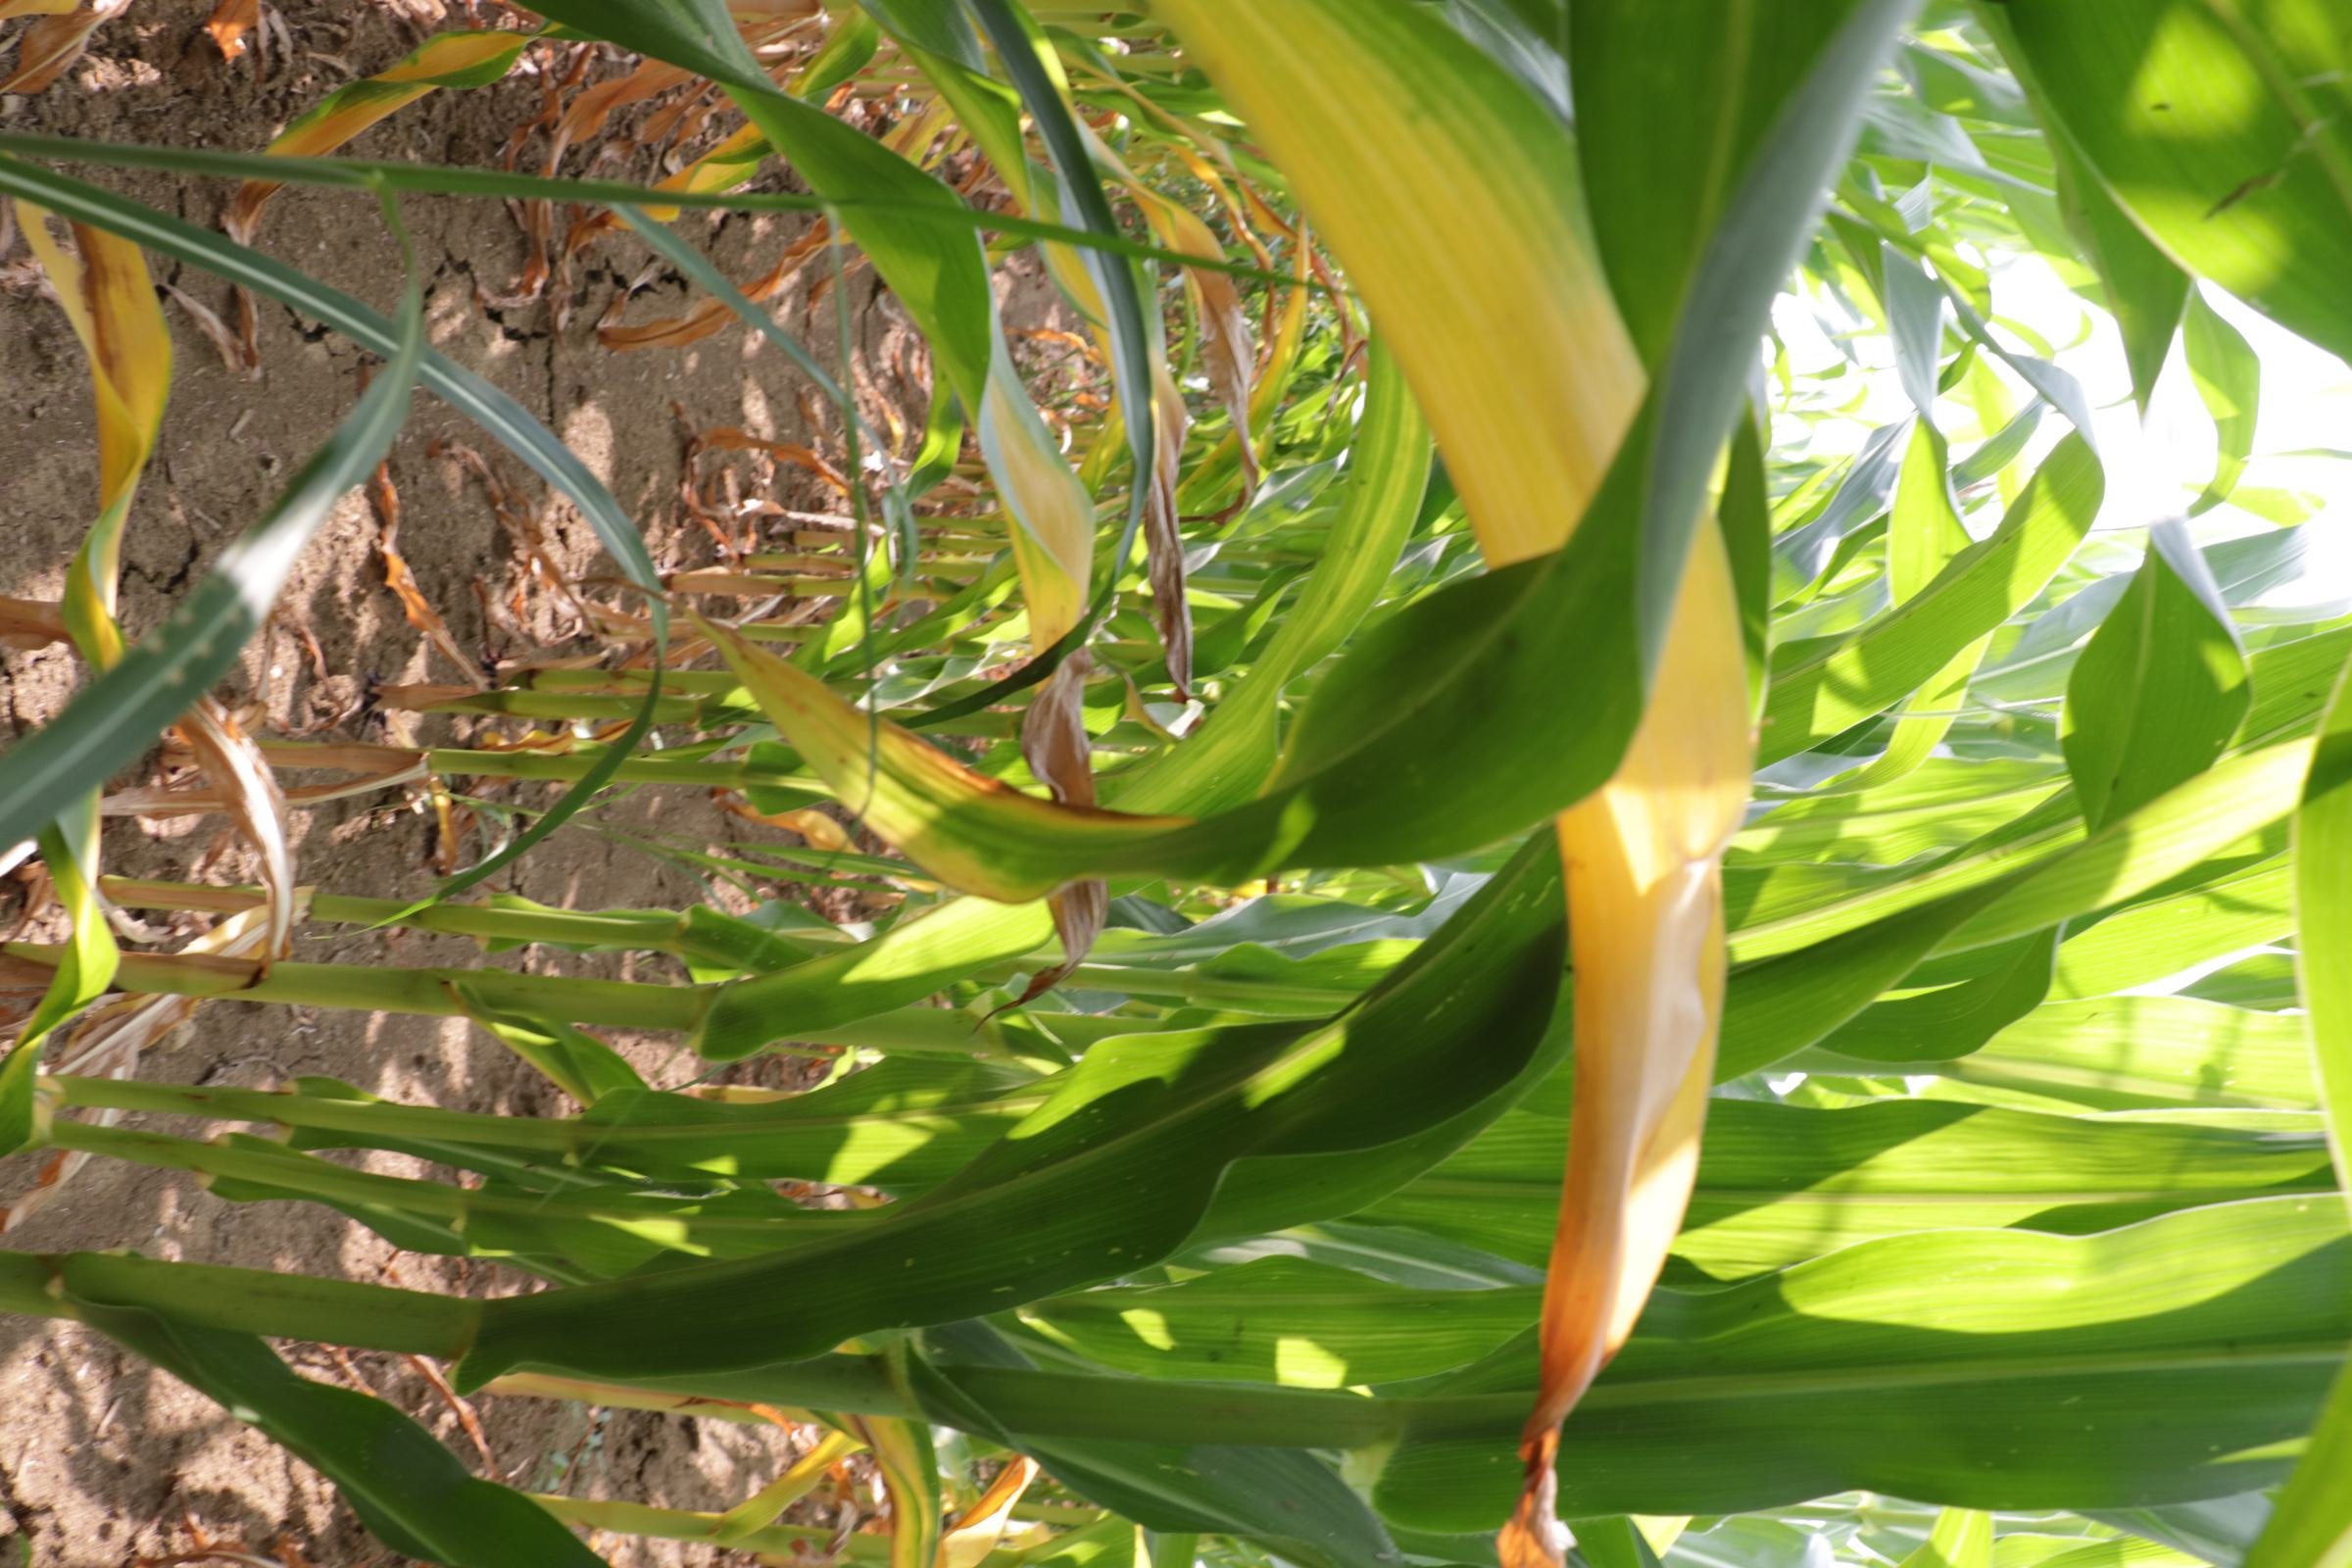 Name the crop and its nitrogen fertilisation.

maize, no added nitrogen
